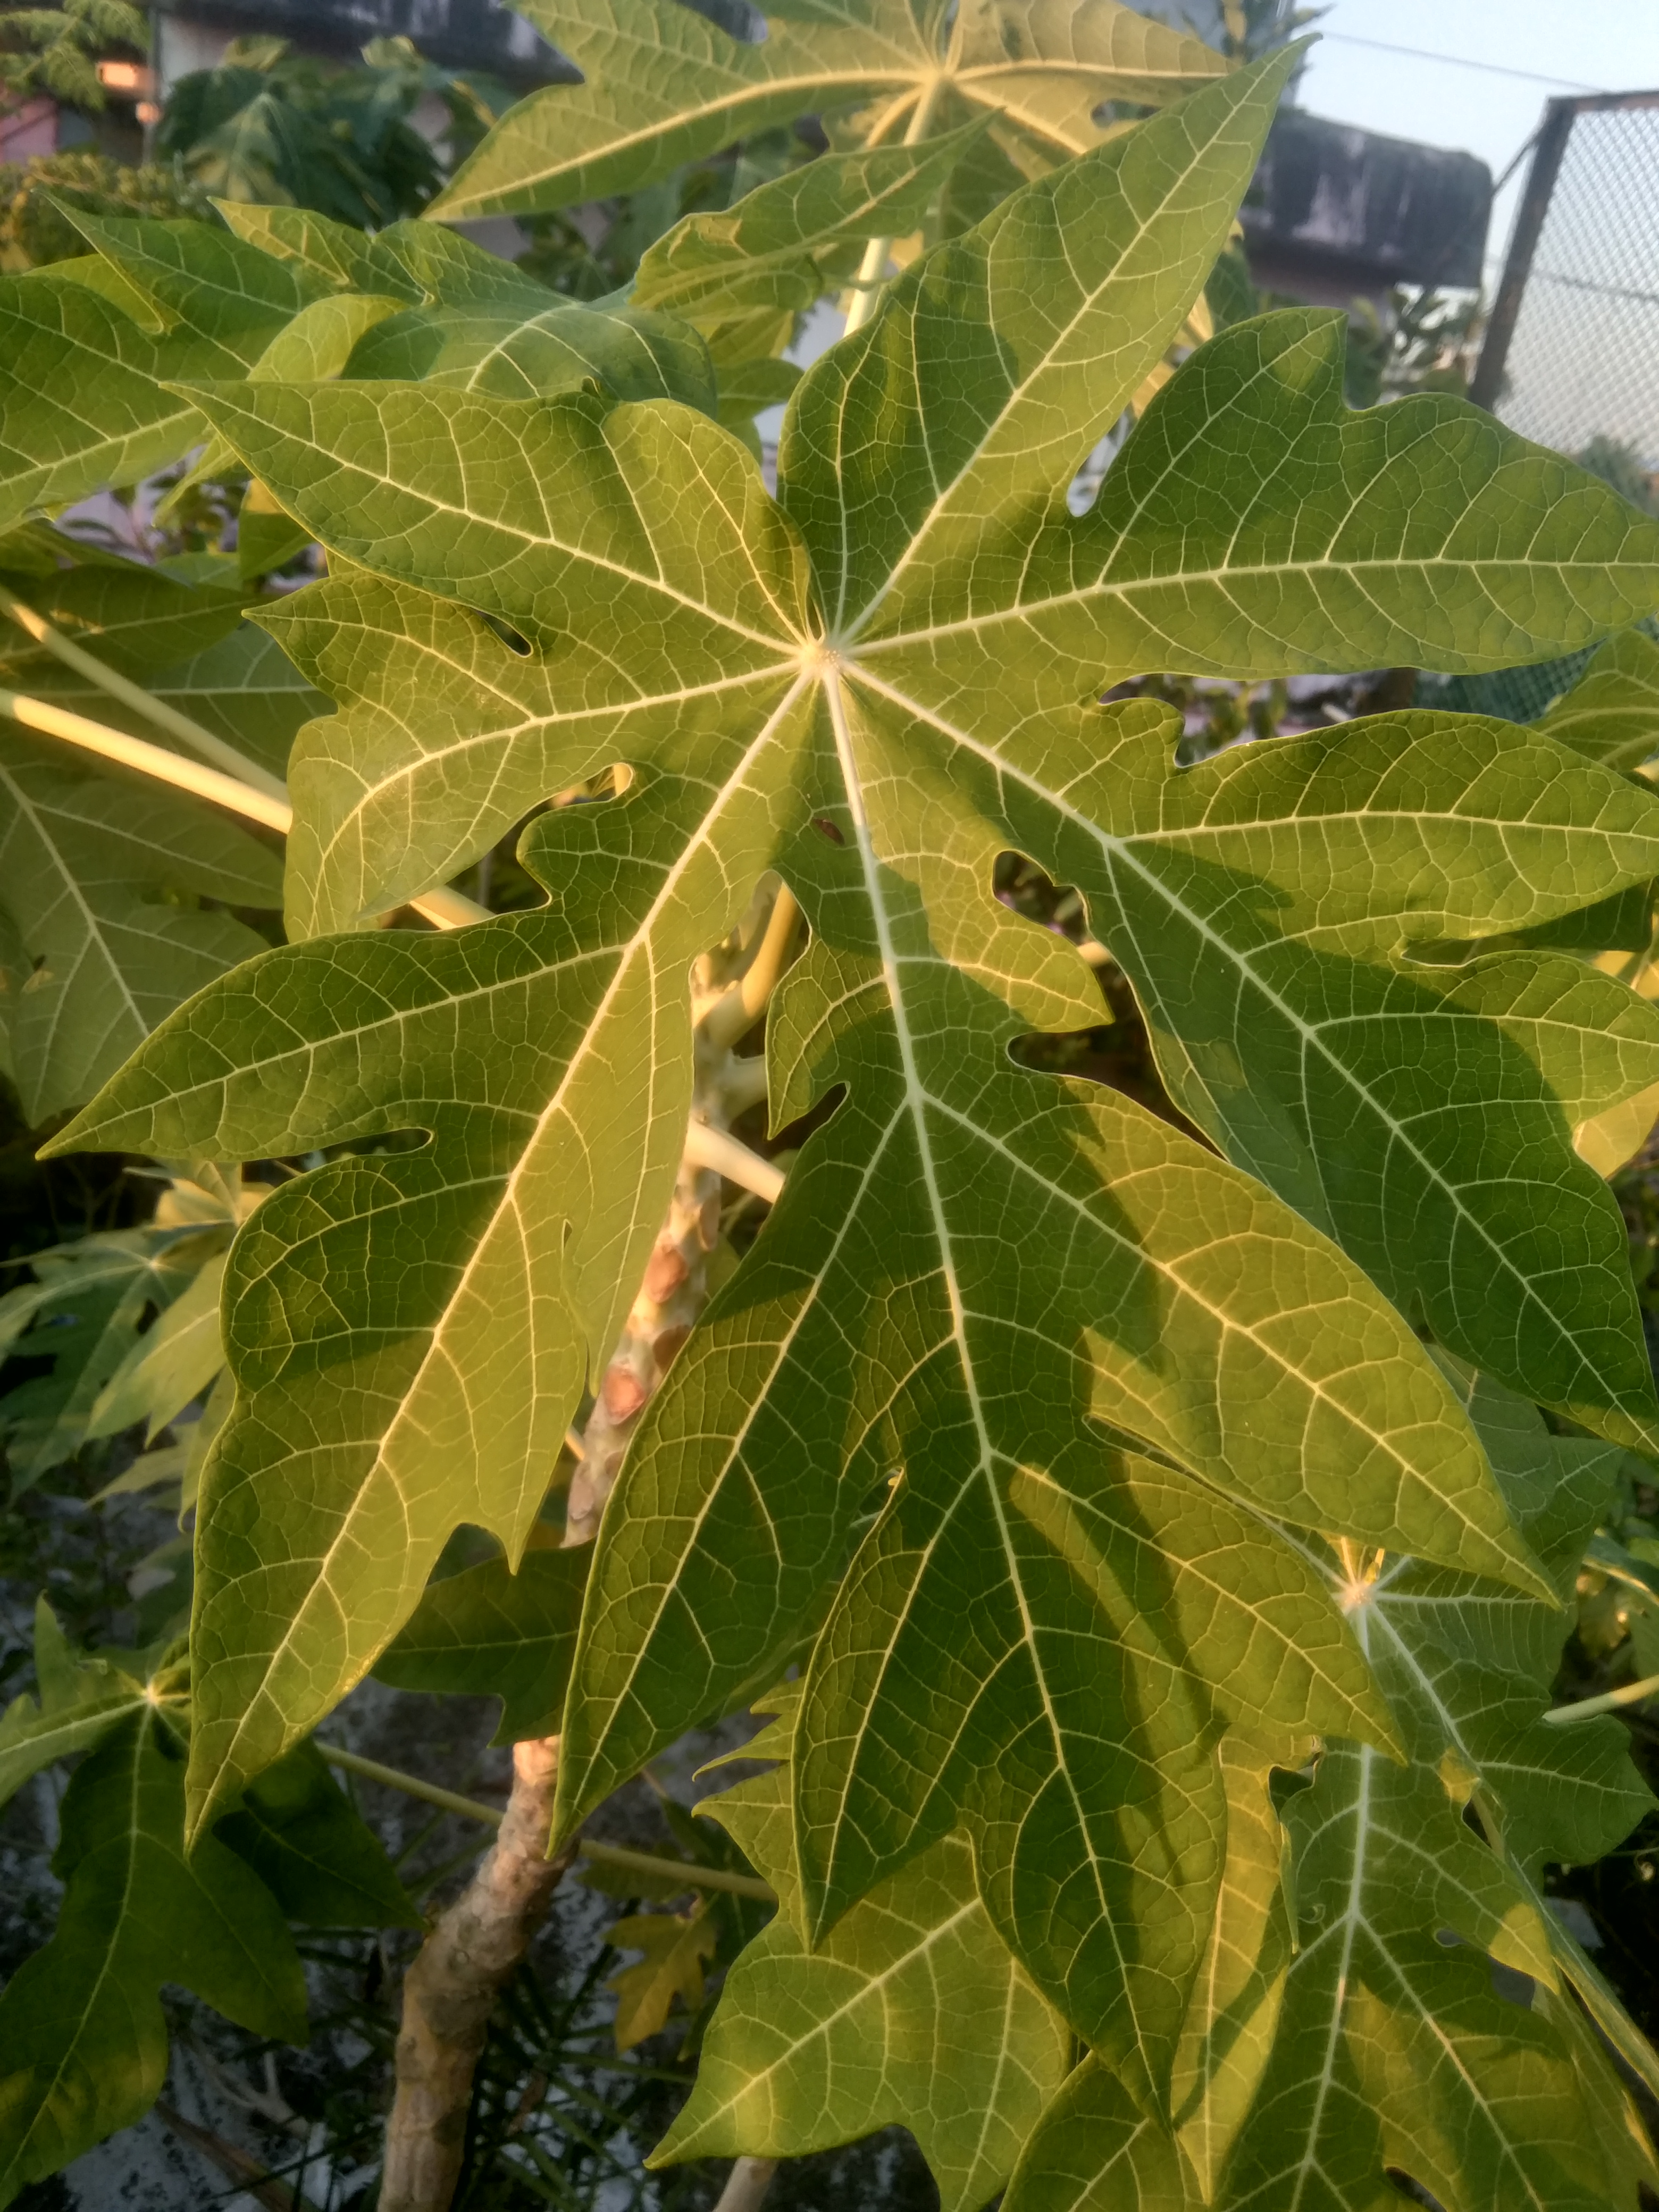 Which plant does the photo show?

papaya
